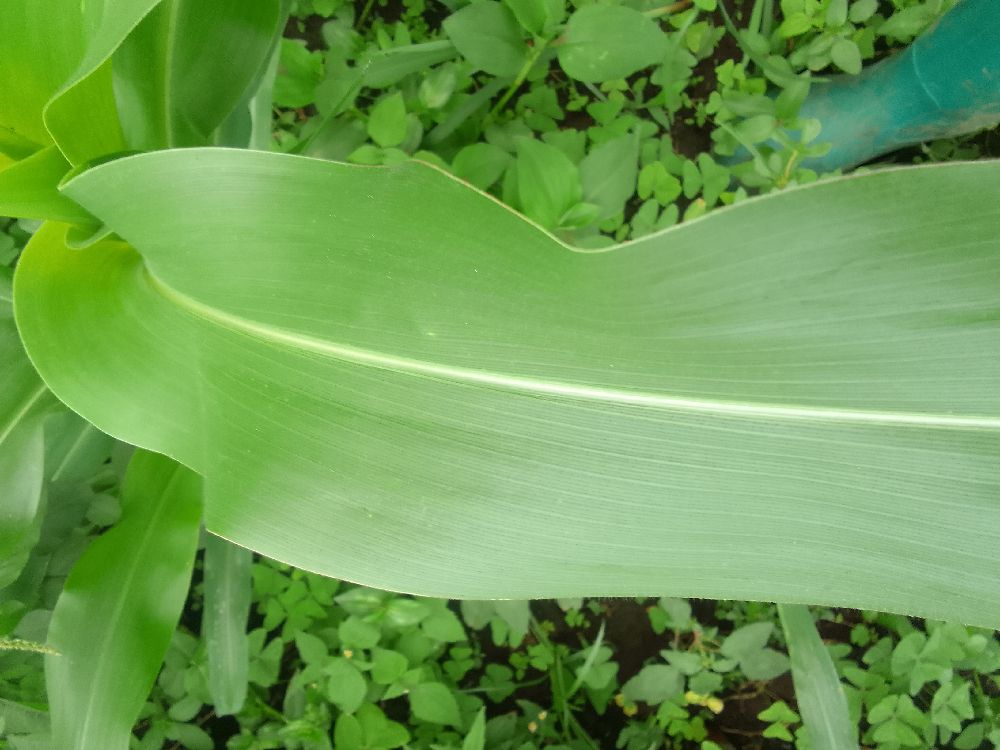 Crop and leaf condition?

maize, healthy
